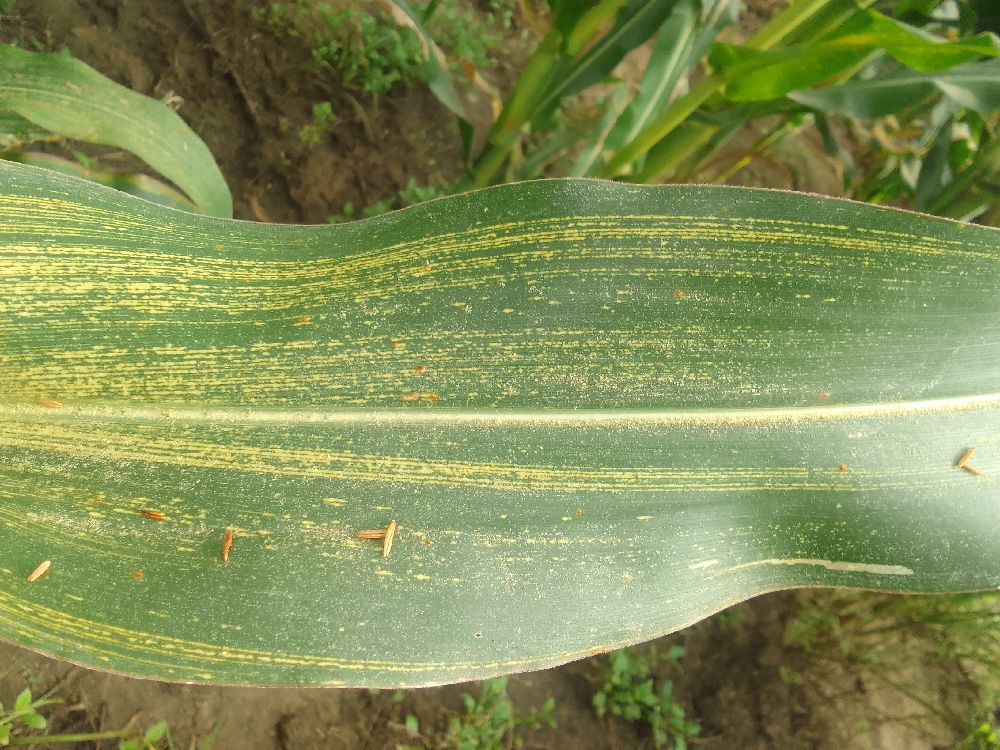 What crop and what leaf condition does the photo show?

maize, maize streak virus
